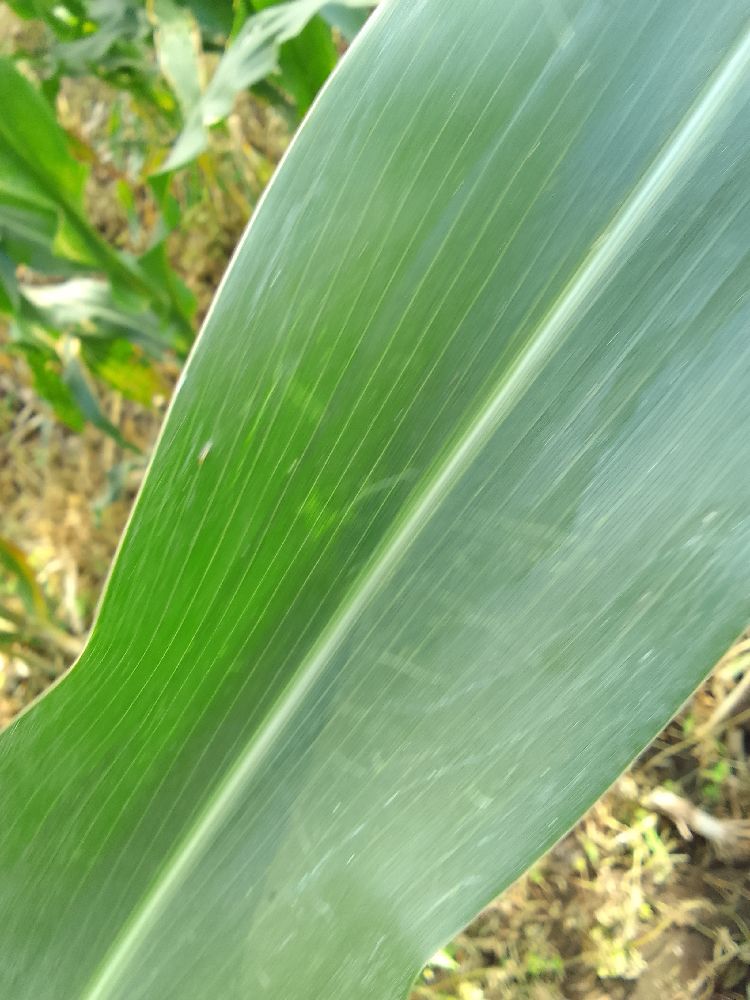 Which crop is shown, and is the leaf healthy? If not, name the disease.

maize, healthy
